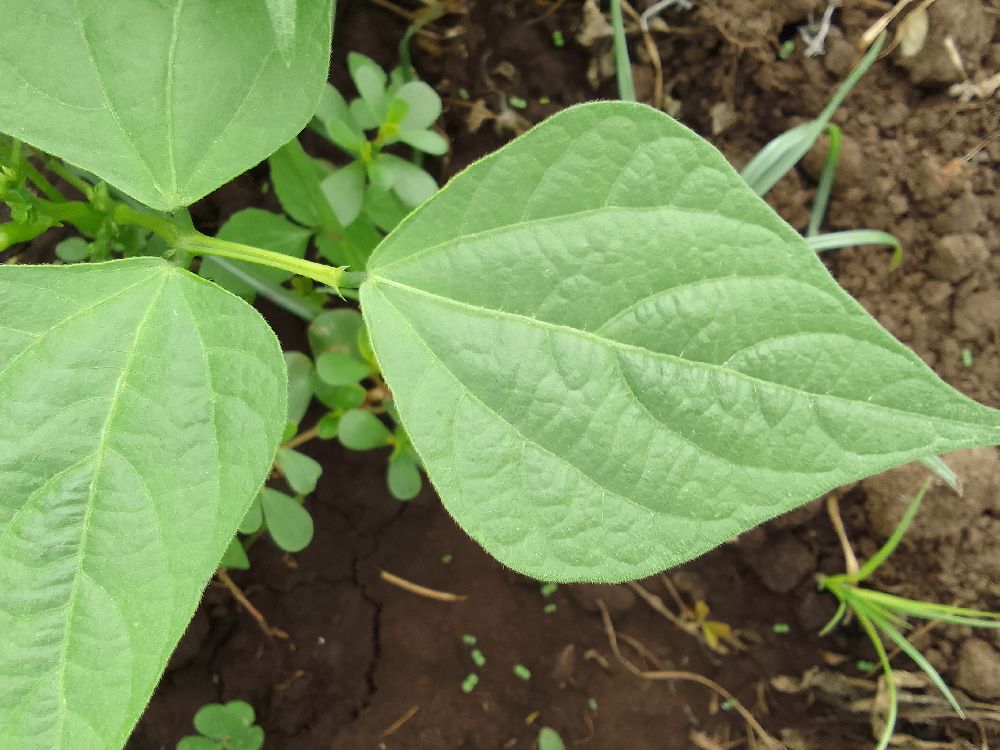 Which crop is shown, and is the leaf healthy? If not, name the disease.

common bean, healthy
